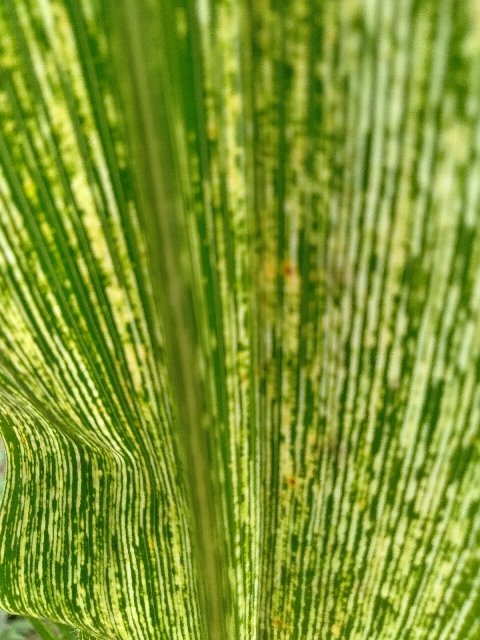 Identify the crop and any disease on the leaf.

maize, maize streak virus
